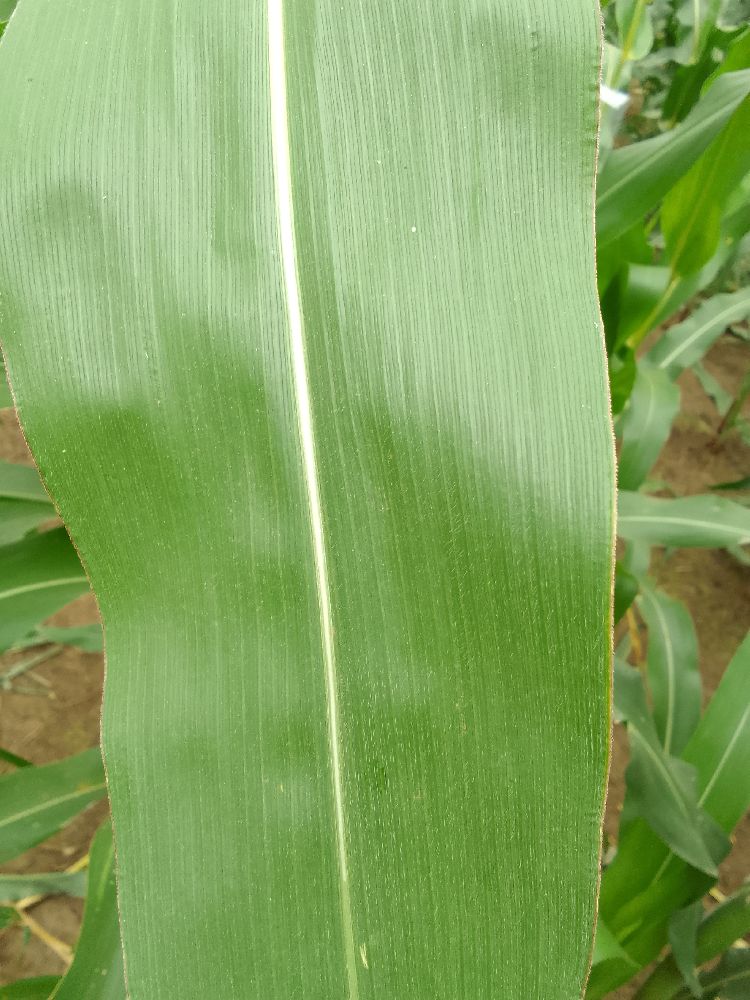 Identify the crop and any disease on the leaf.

maize, healthy
